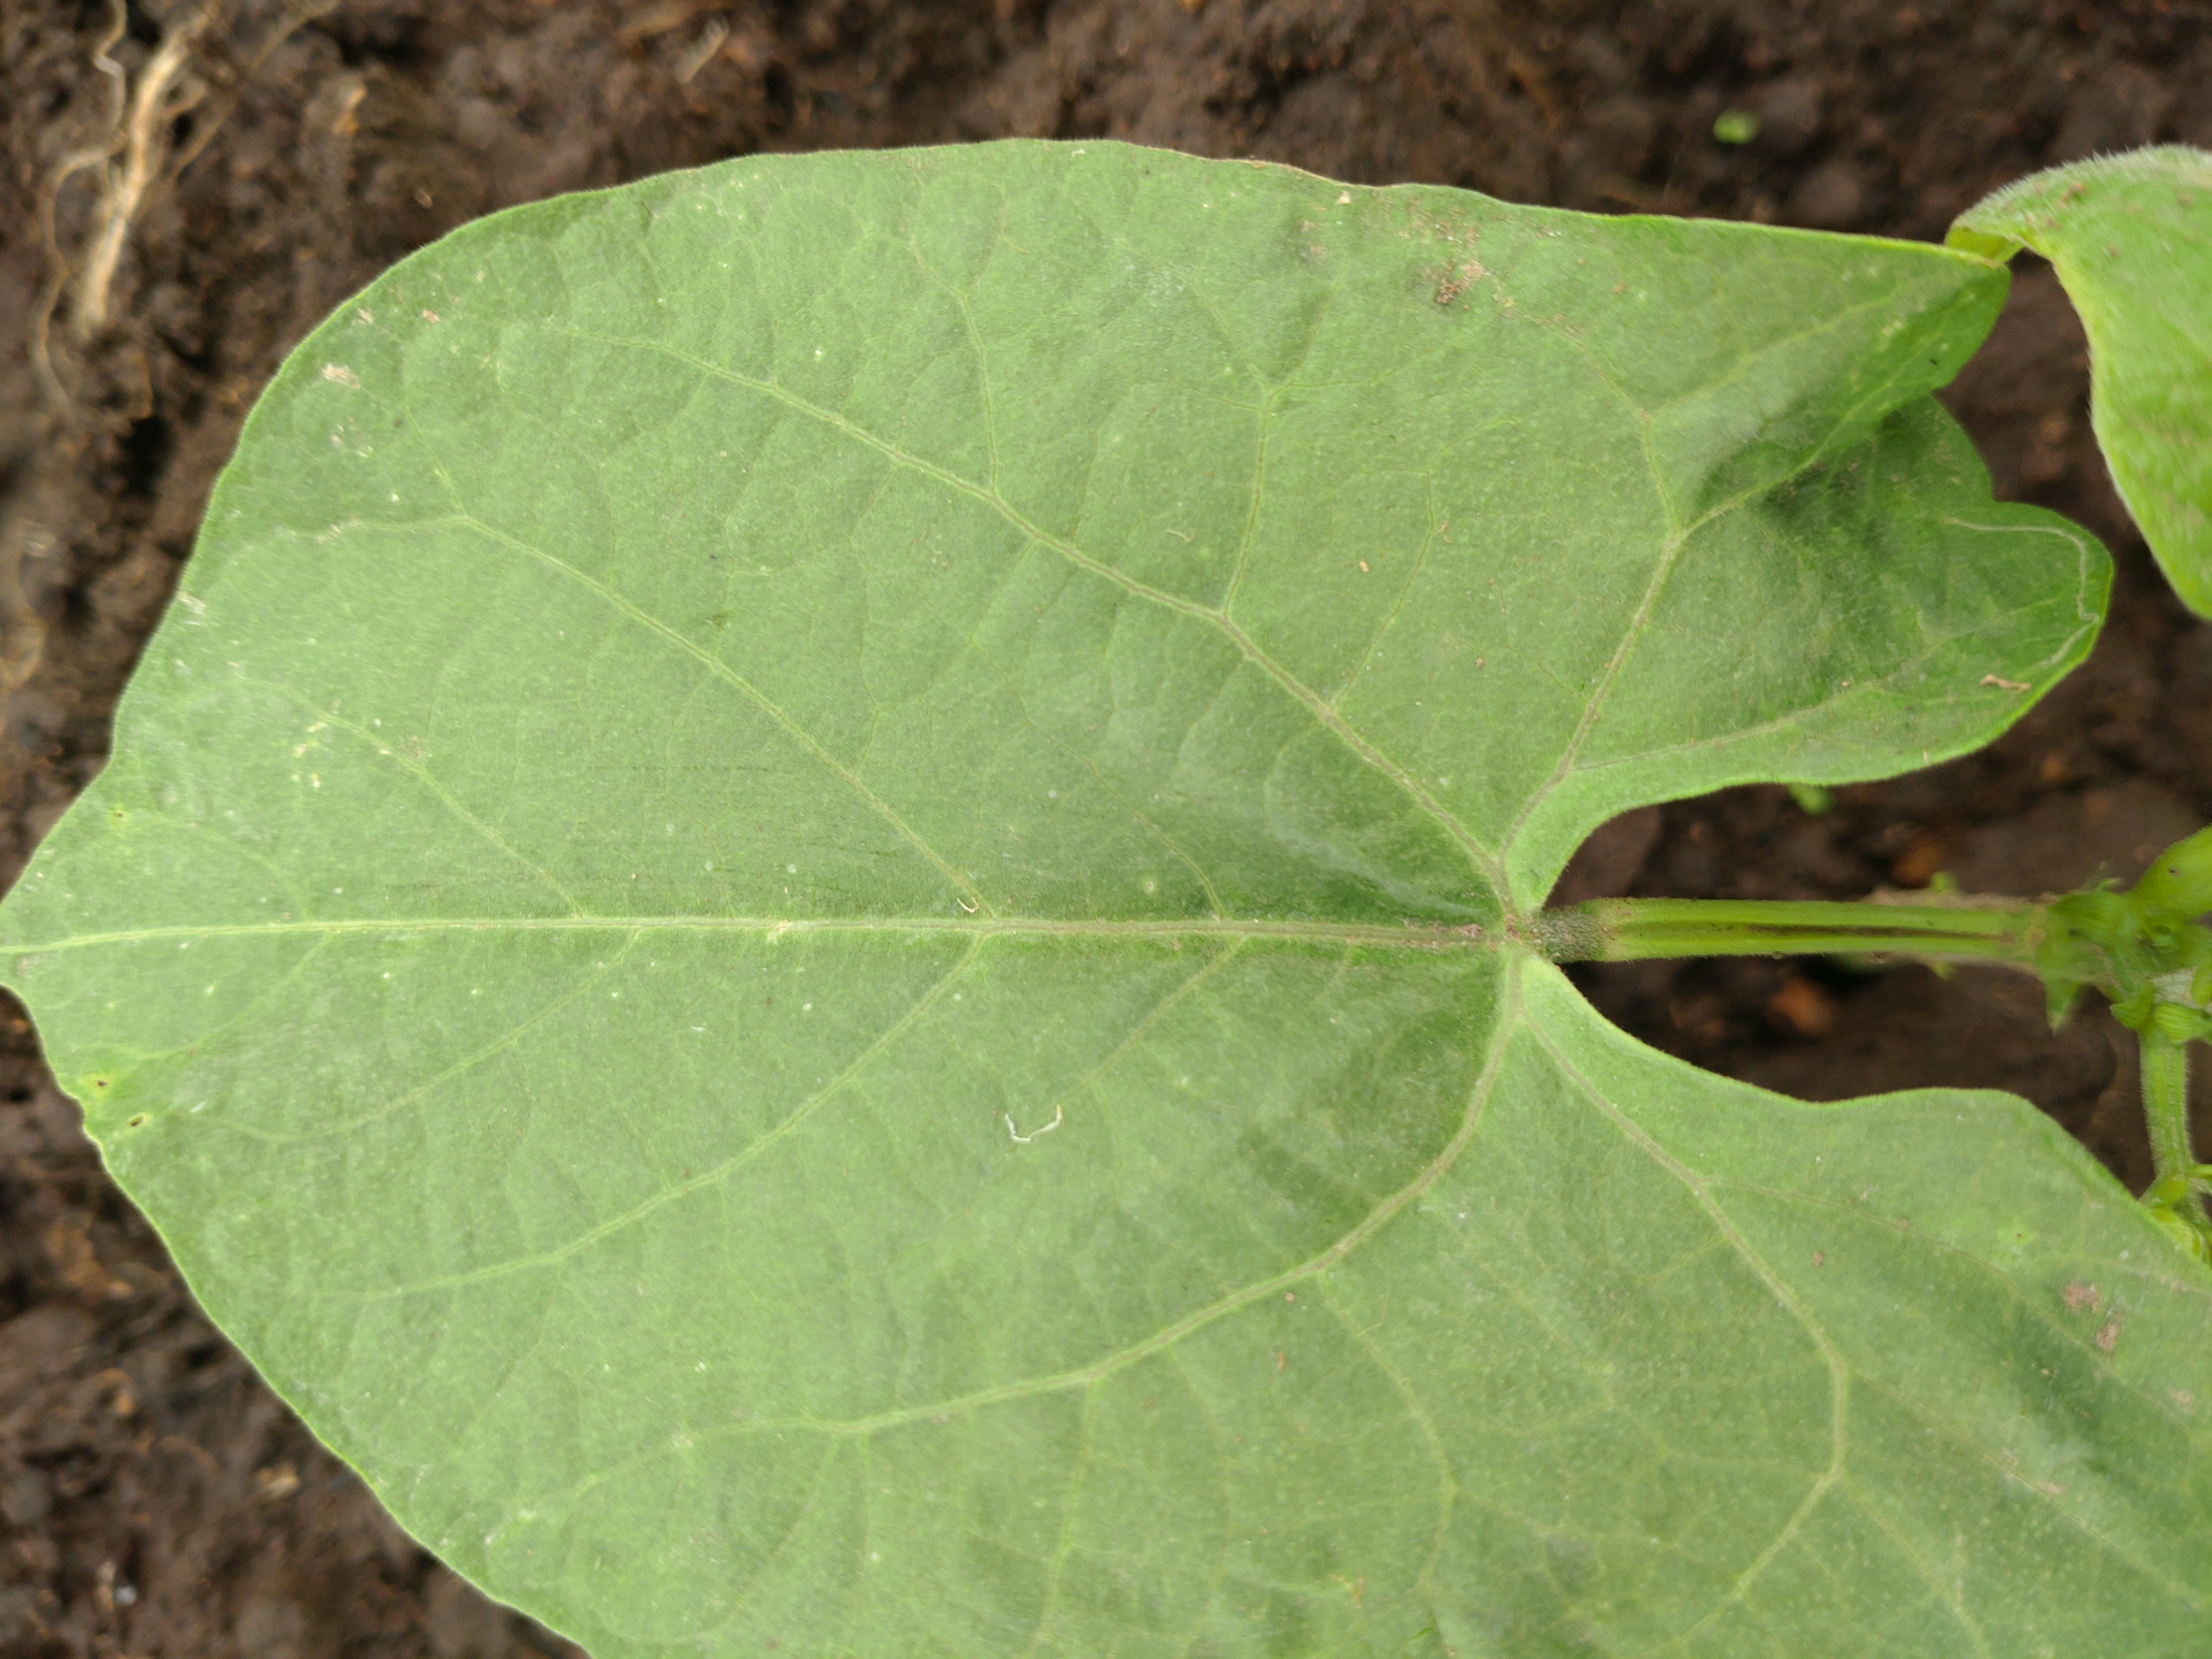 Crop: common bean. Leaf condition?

healthy
